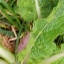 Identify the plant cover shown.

structured weed
